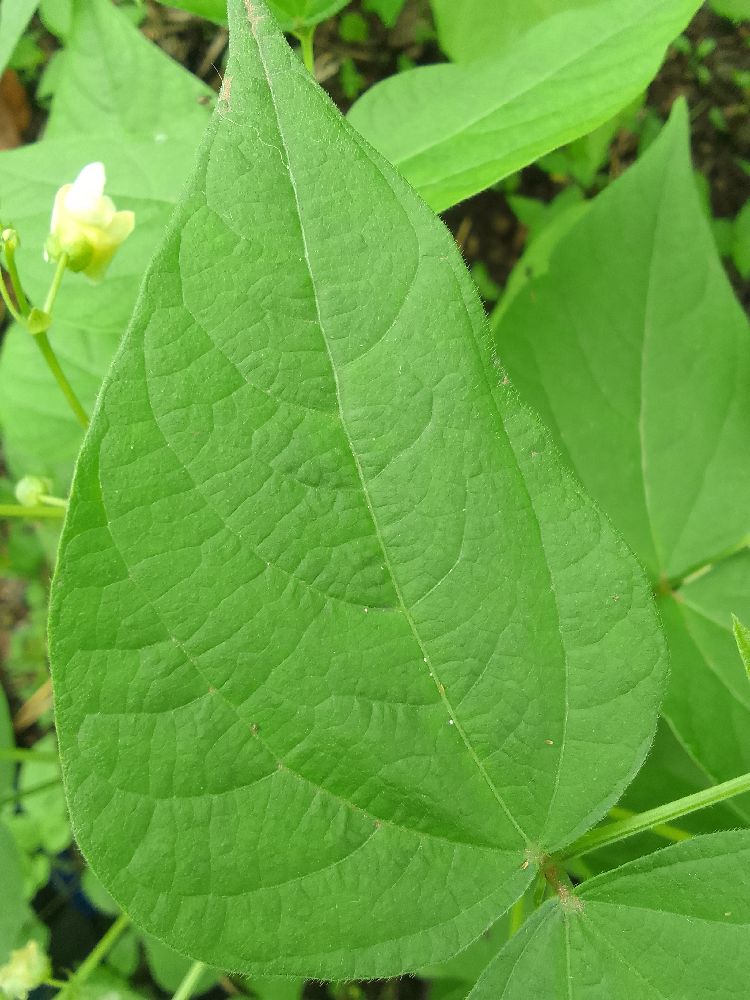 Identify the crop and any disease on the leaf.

common bean, healthy
